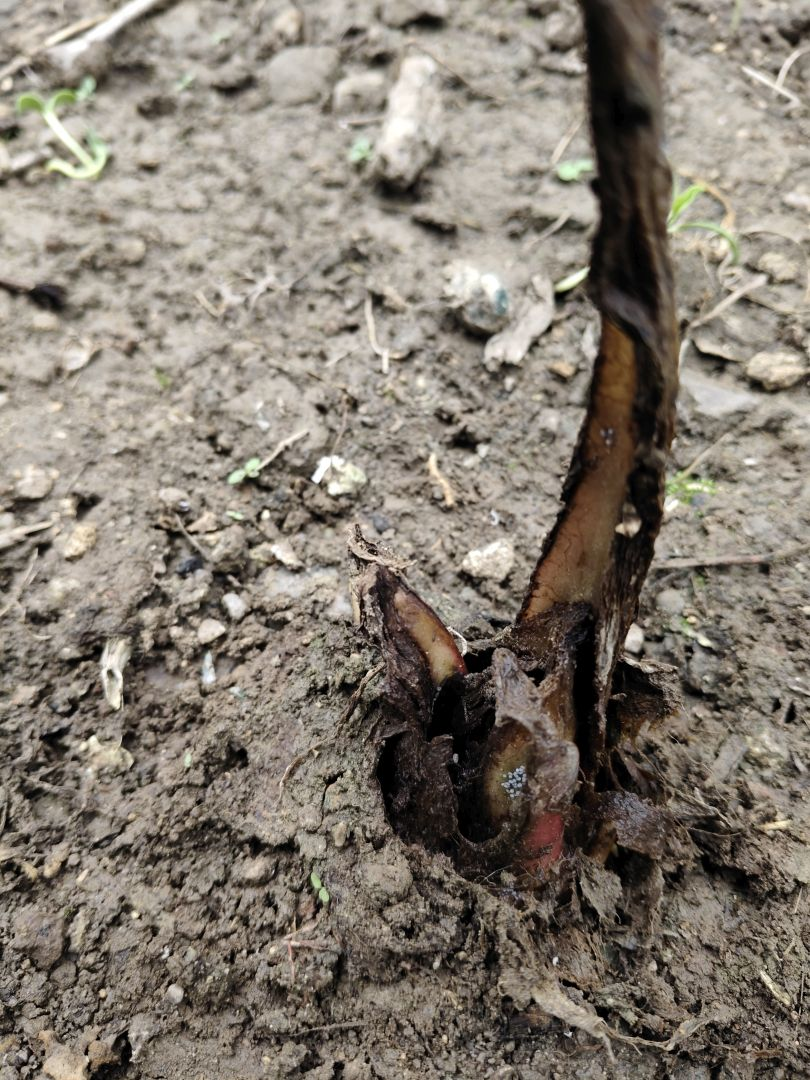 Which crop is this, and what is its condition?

taro, root rot
